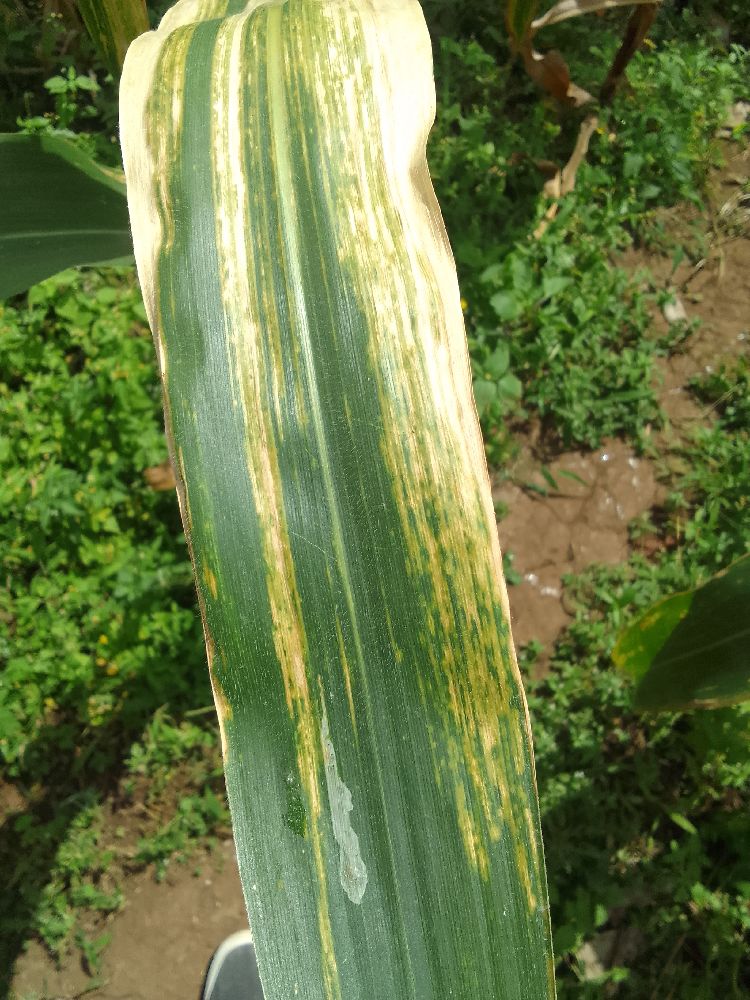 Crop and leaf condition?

maize, maize lethal necrosis
